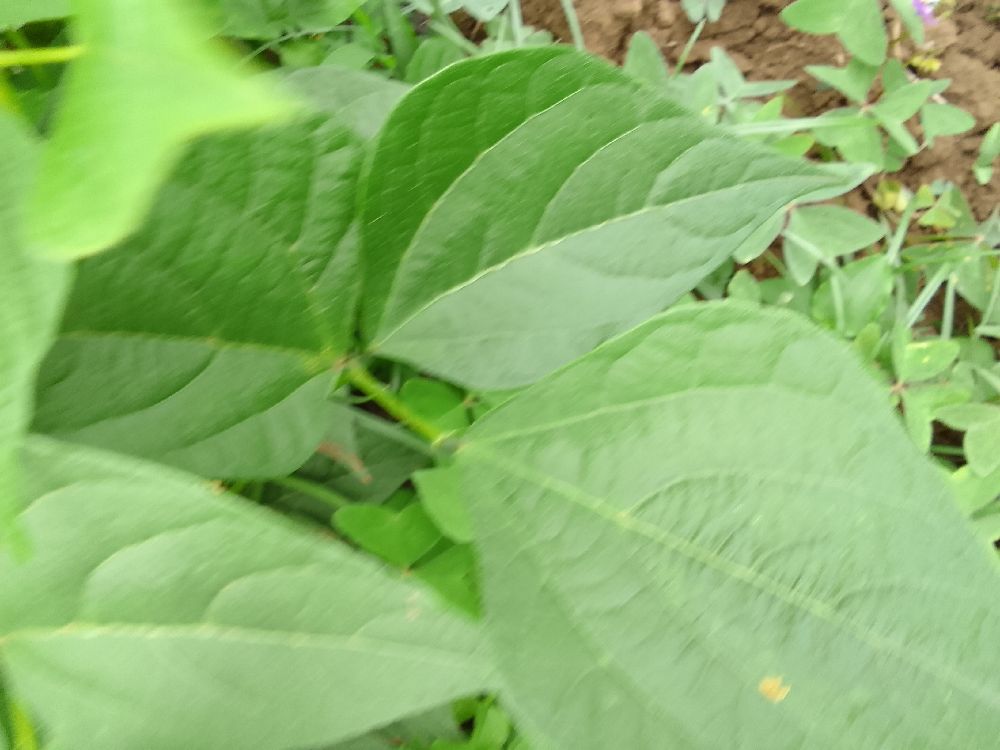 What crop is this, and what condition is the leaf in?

common bean, healthy
